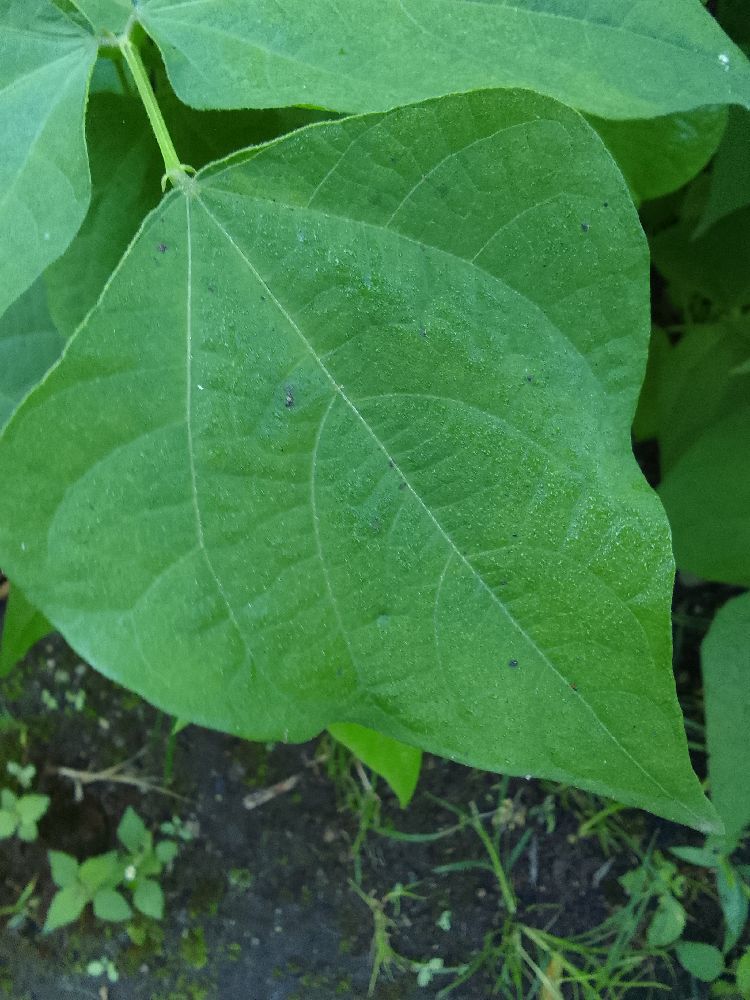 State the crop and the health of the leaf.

common bean, healthy
